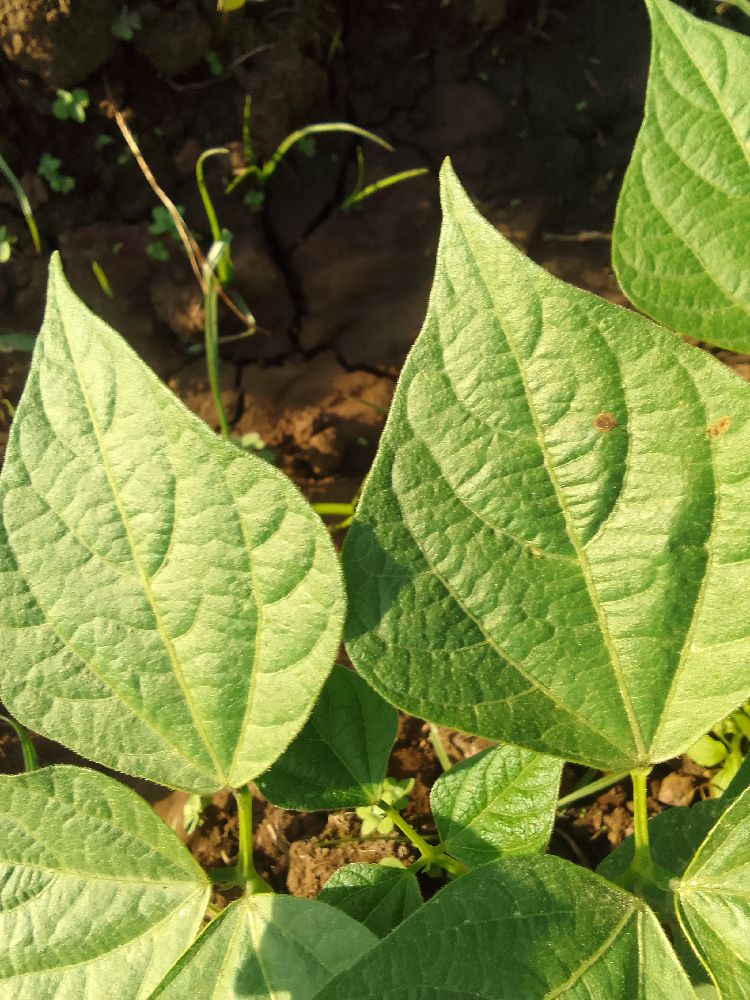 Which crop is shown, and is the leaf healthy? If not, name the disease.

common bean, healthy
